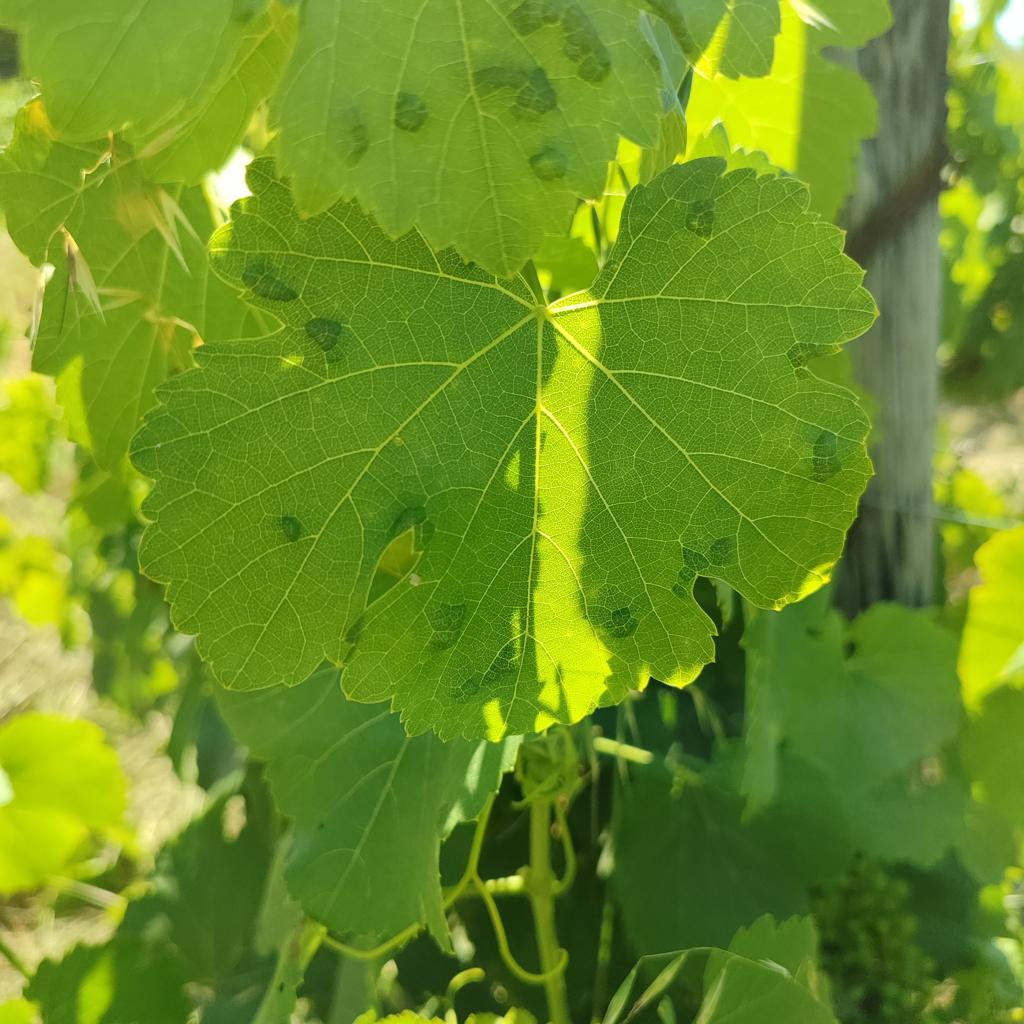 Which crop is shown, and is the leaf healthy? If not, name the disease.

grapevine, erineum mite
